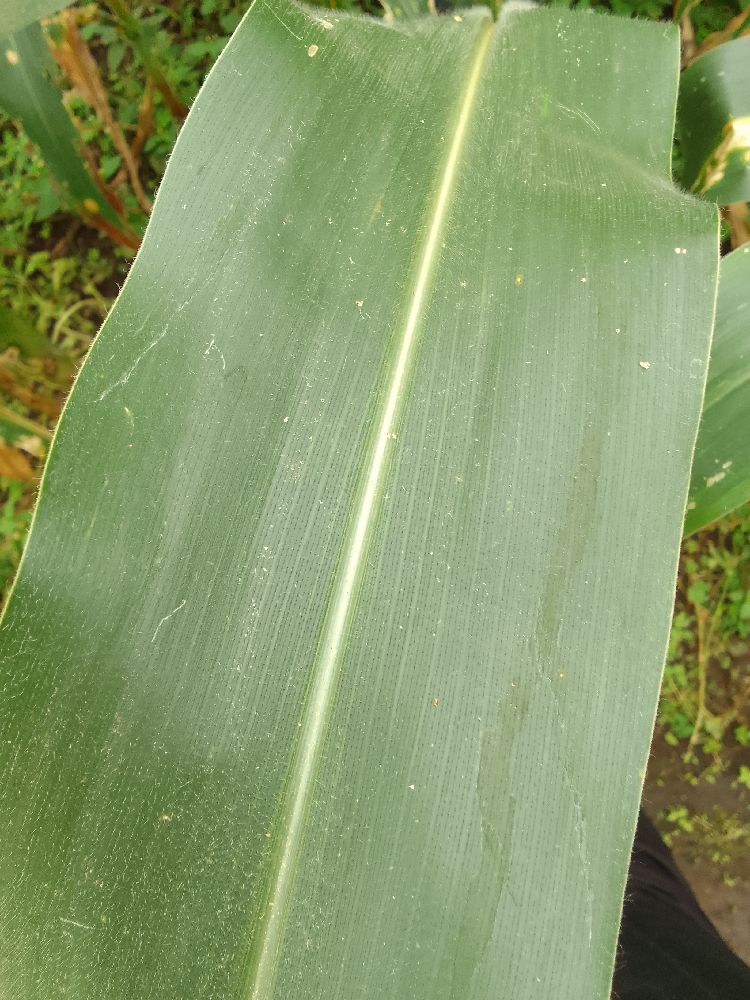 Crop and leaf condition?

maize, healthy
